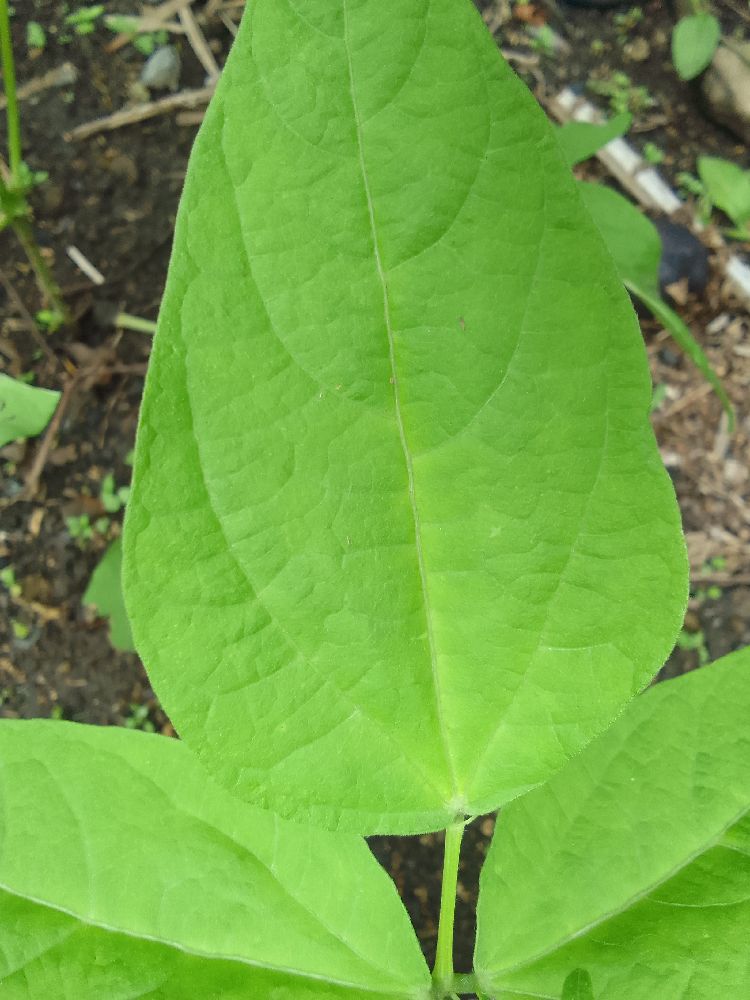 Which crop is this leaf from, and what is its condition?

common bean, healthy
